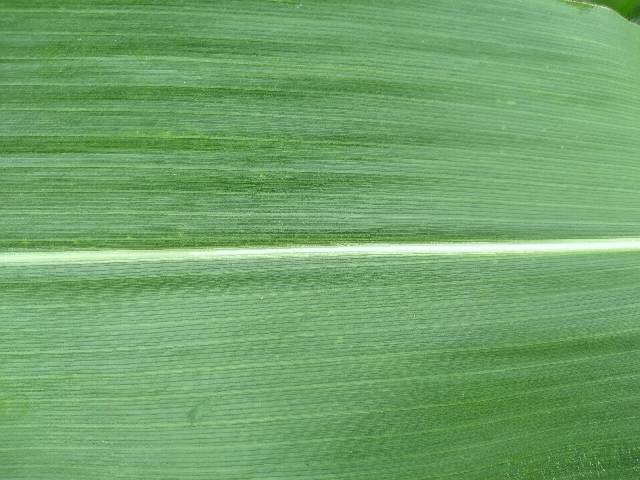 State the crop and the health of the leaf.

maize, healthy
